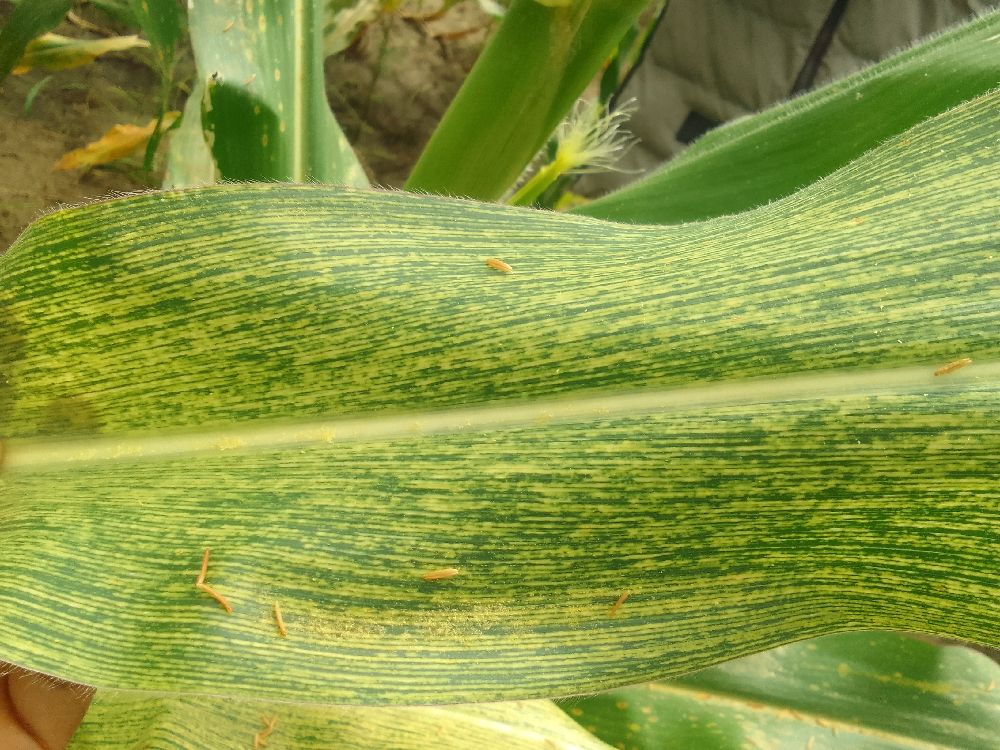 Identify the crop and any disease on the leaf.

maize, maize streak virus
